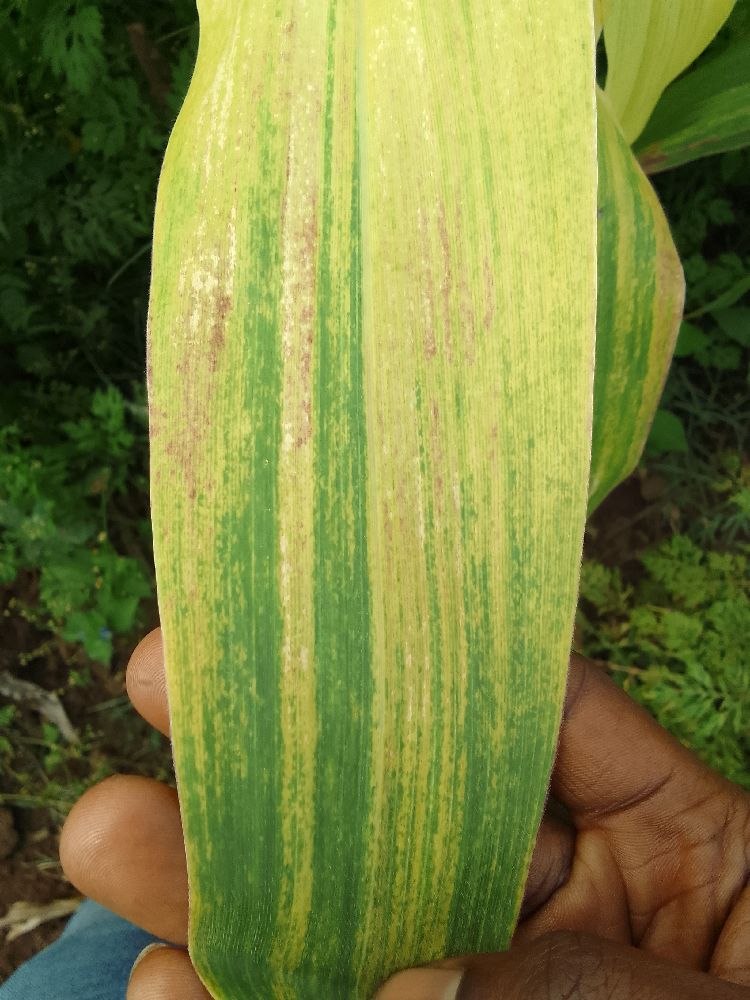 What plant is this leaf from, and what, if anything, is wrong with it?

maize, maize lethal necrosis
